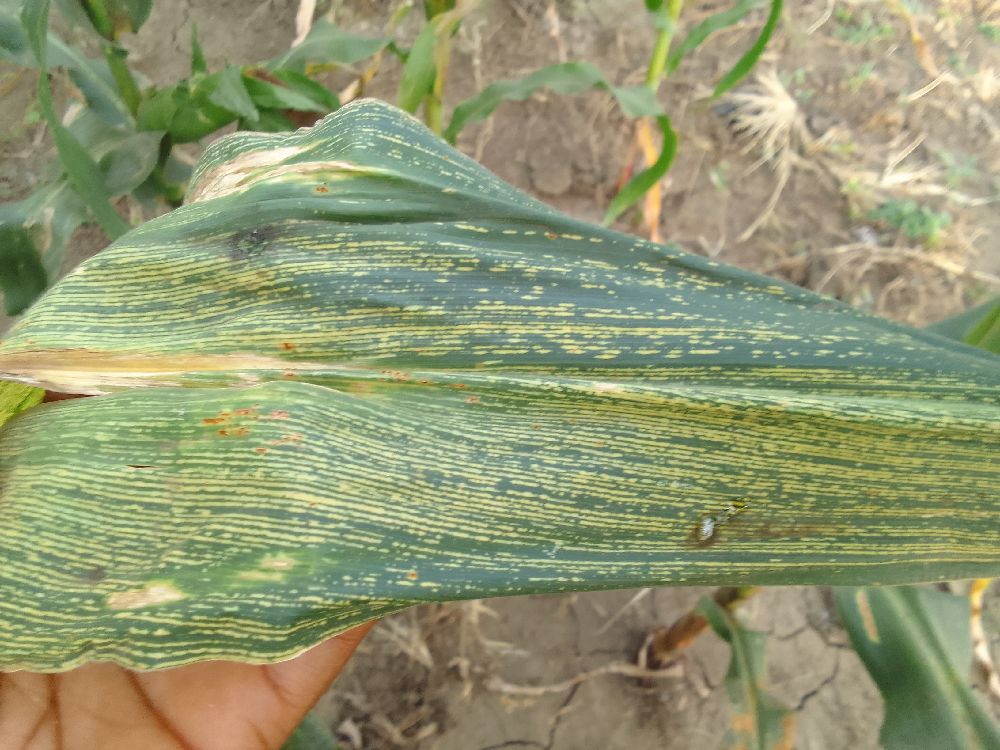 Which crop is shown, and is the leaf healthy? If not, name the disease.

maize, maize streak virus
